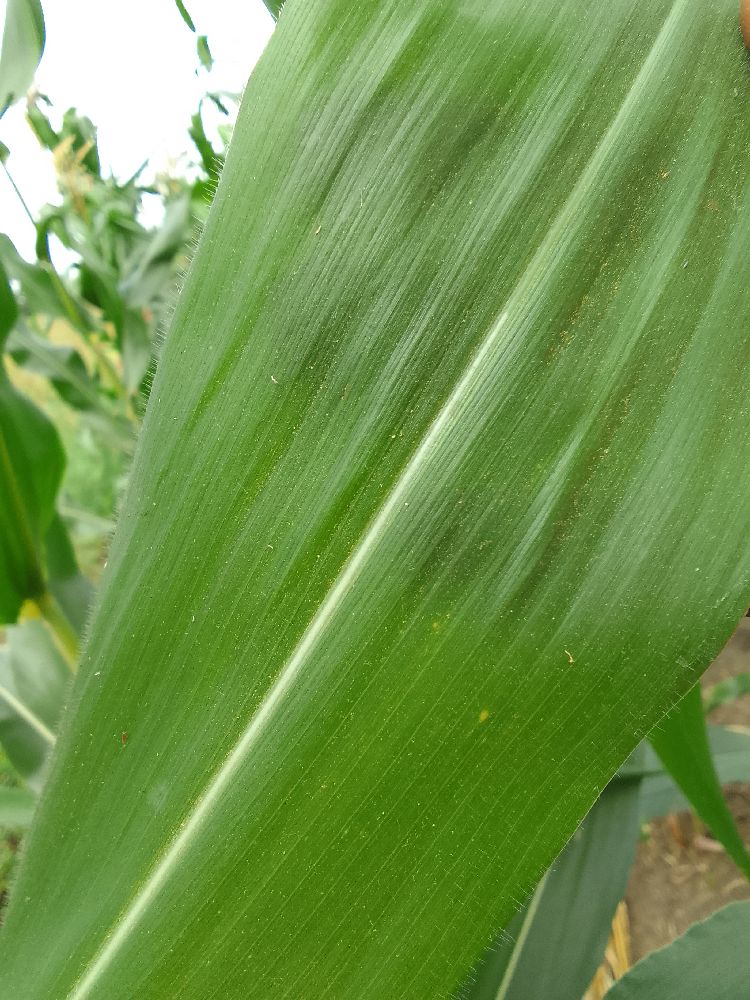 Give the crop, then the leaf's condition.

maize, healthy
